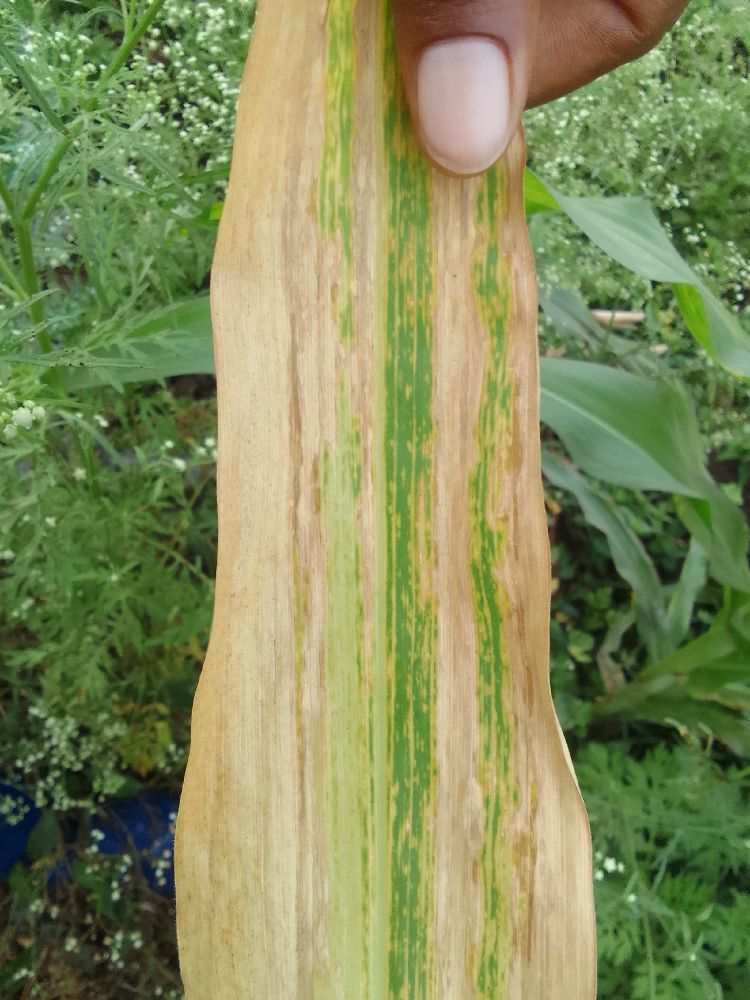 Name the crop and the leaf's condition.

maize, maize lethal necrosis
